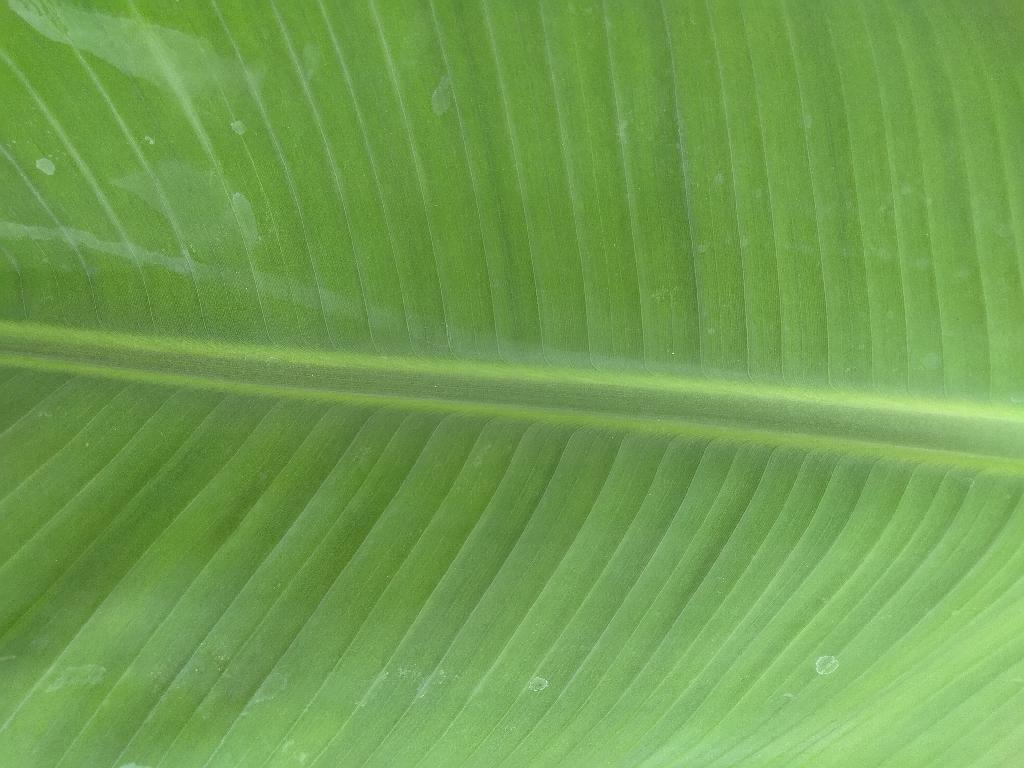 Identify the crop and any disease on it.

banana, healthy
